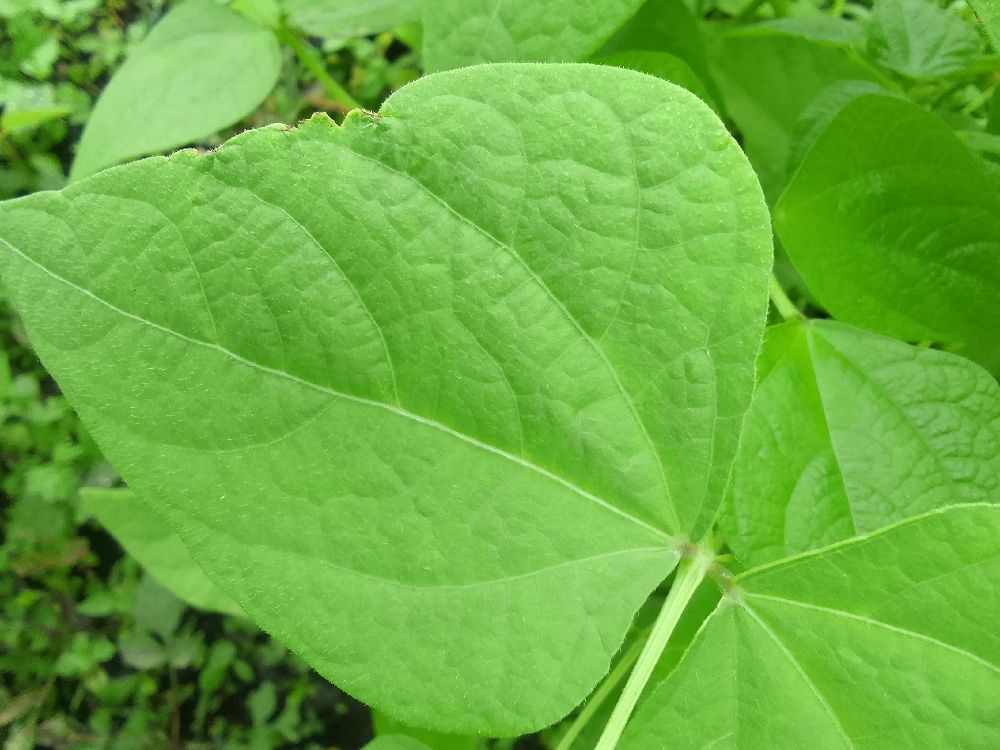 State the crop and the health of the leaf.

common bean, healthy
